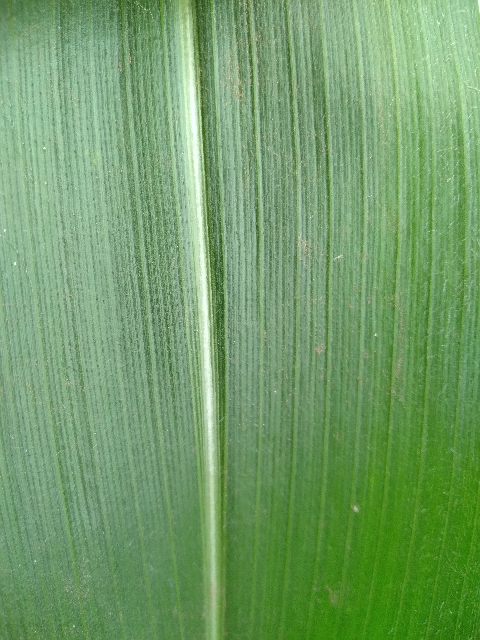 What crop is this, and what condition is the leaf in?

maize, healthy
